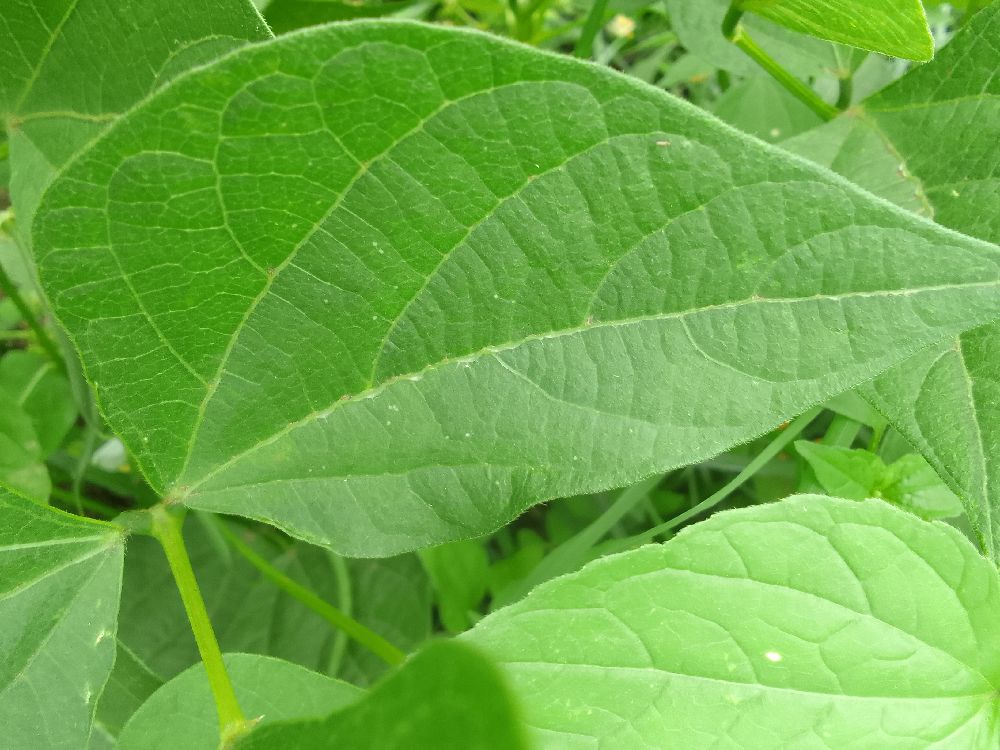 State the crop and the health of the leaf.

common bean, healthy
